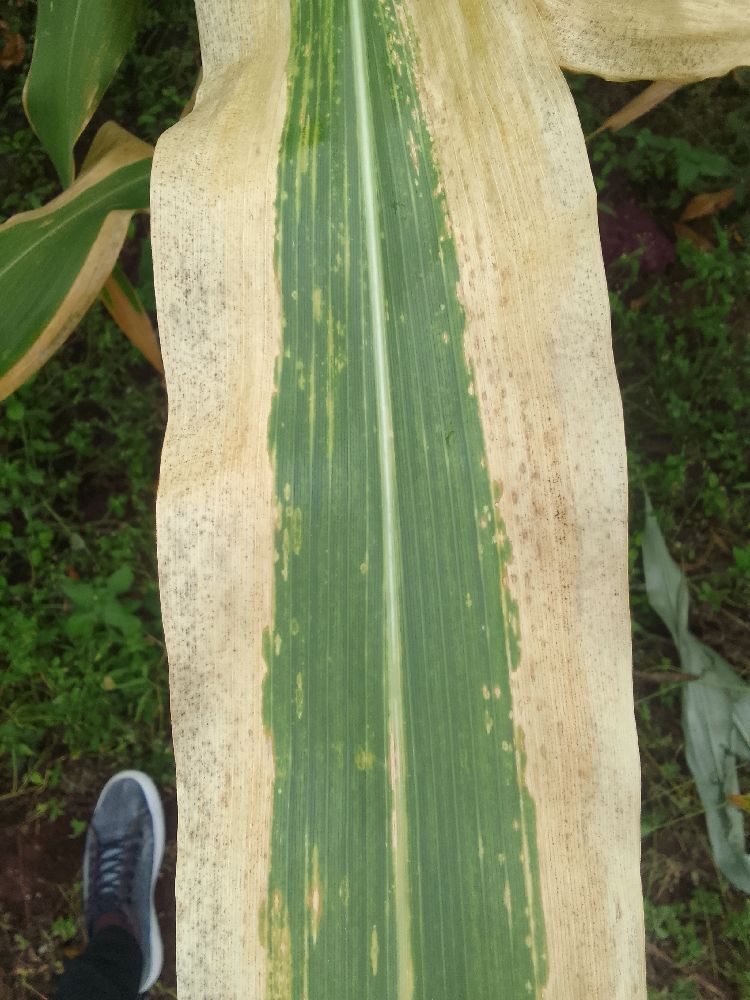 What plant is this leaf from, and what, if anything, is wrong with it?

maize, maize lethal necrosis
